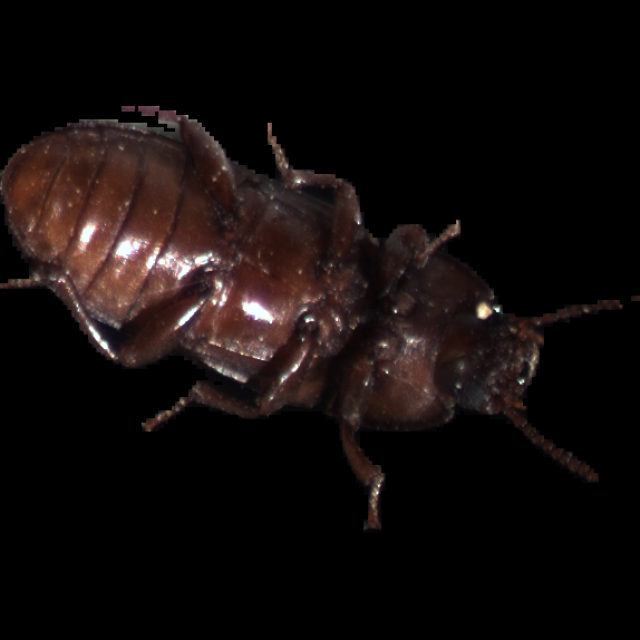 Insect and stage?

mealworm beetle
